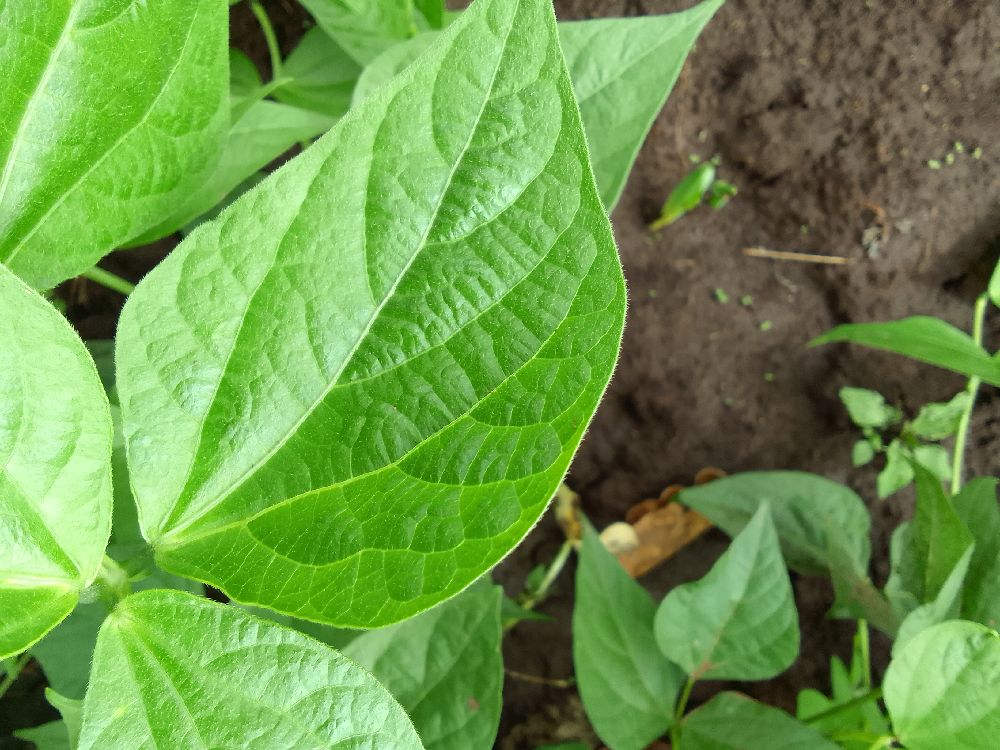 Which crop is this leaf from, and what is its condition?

common bean, healthy
